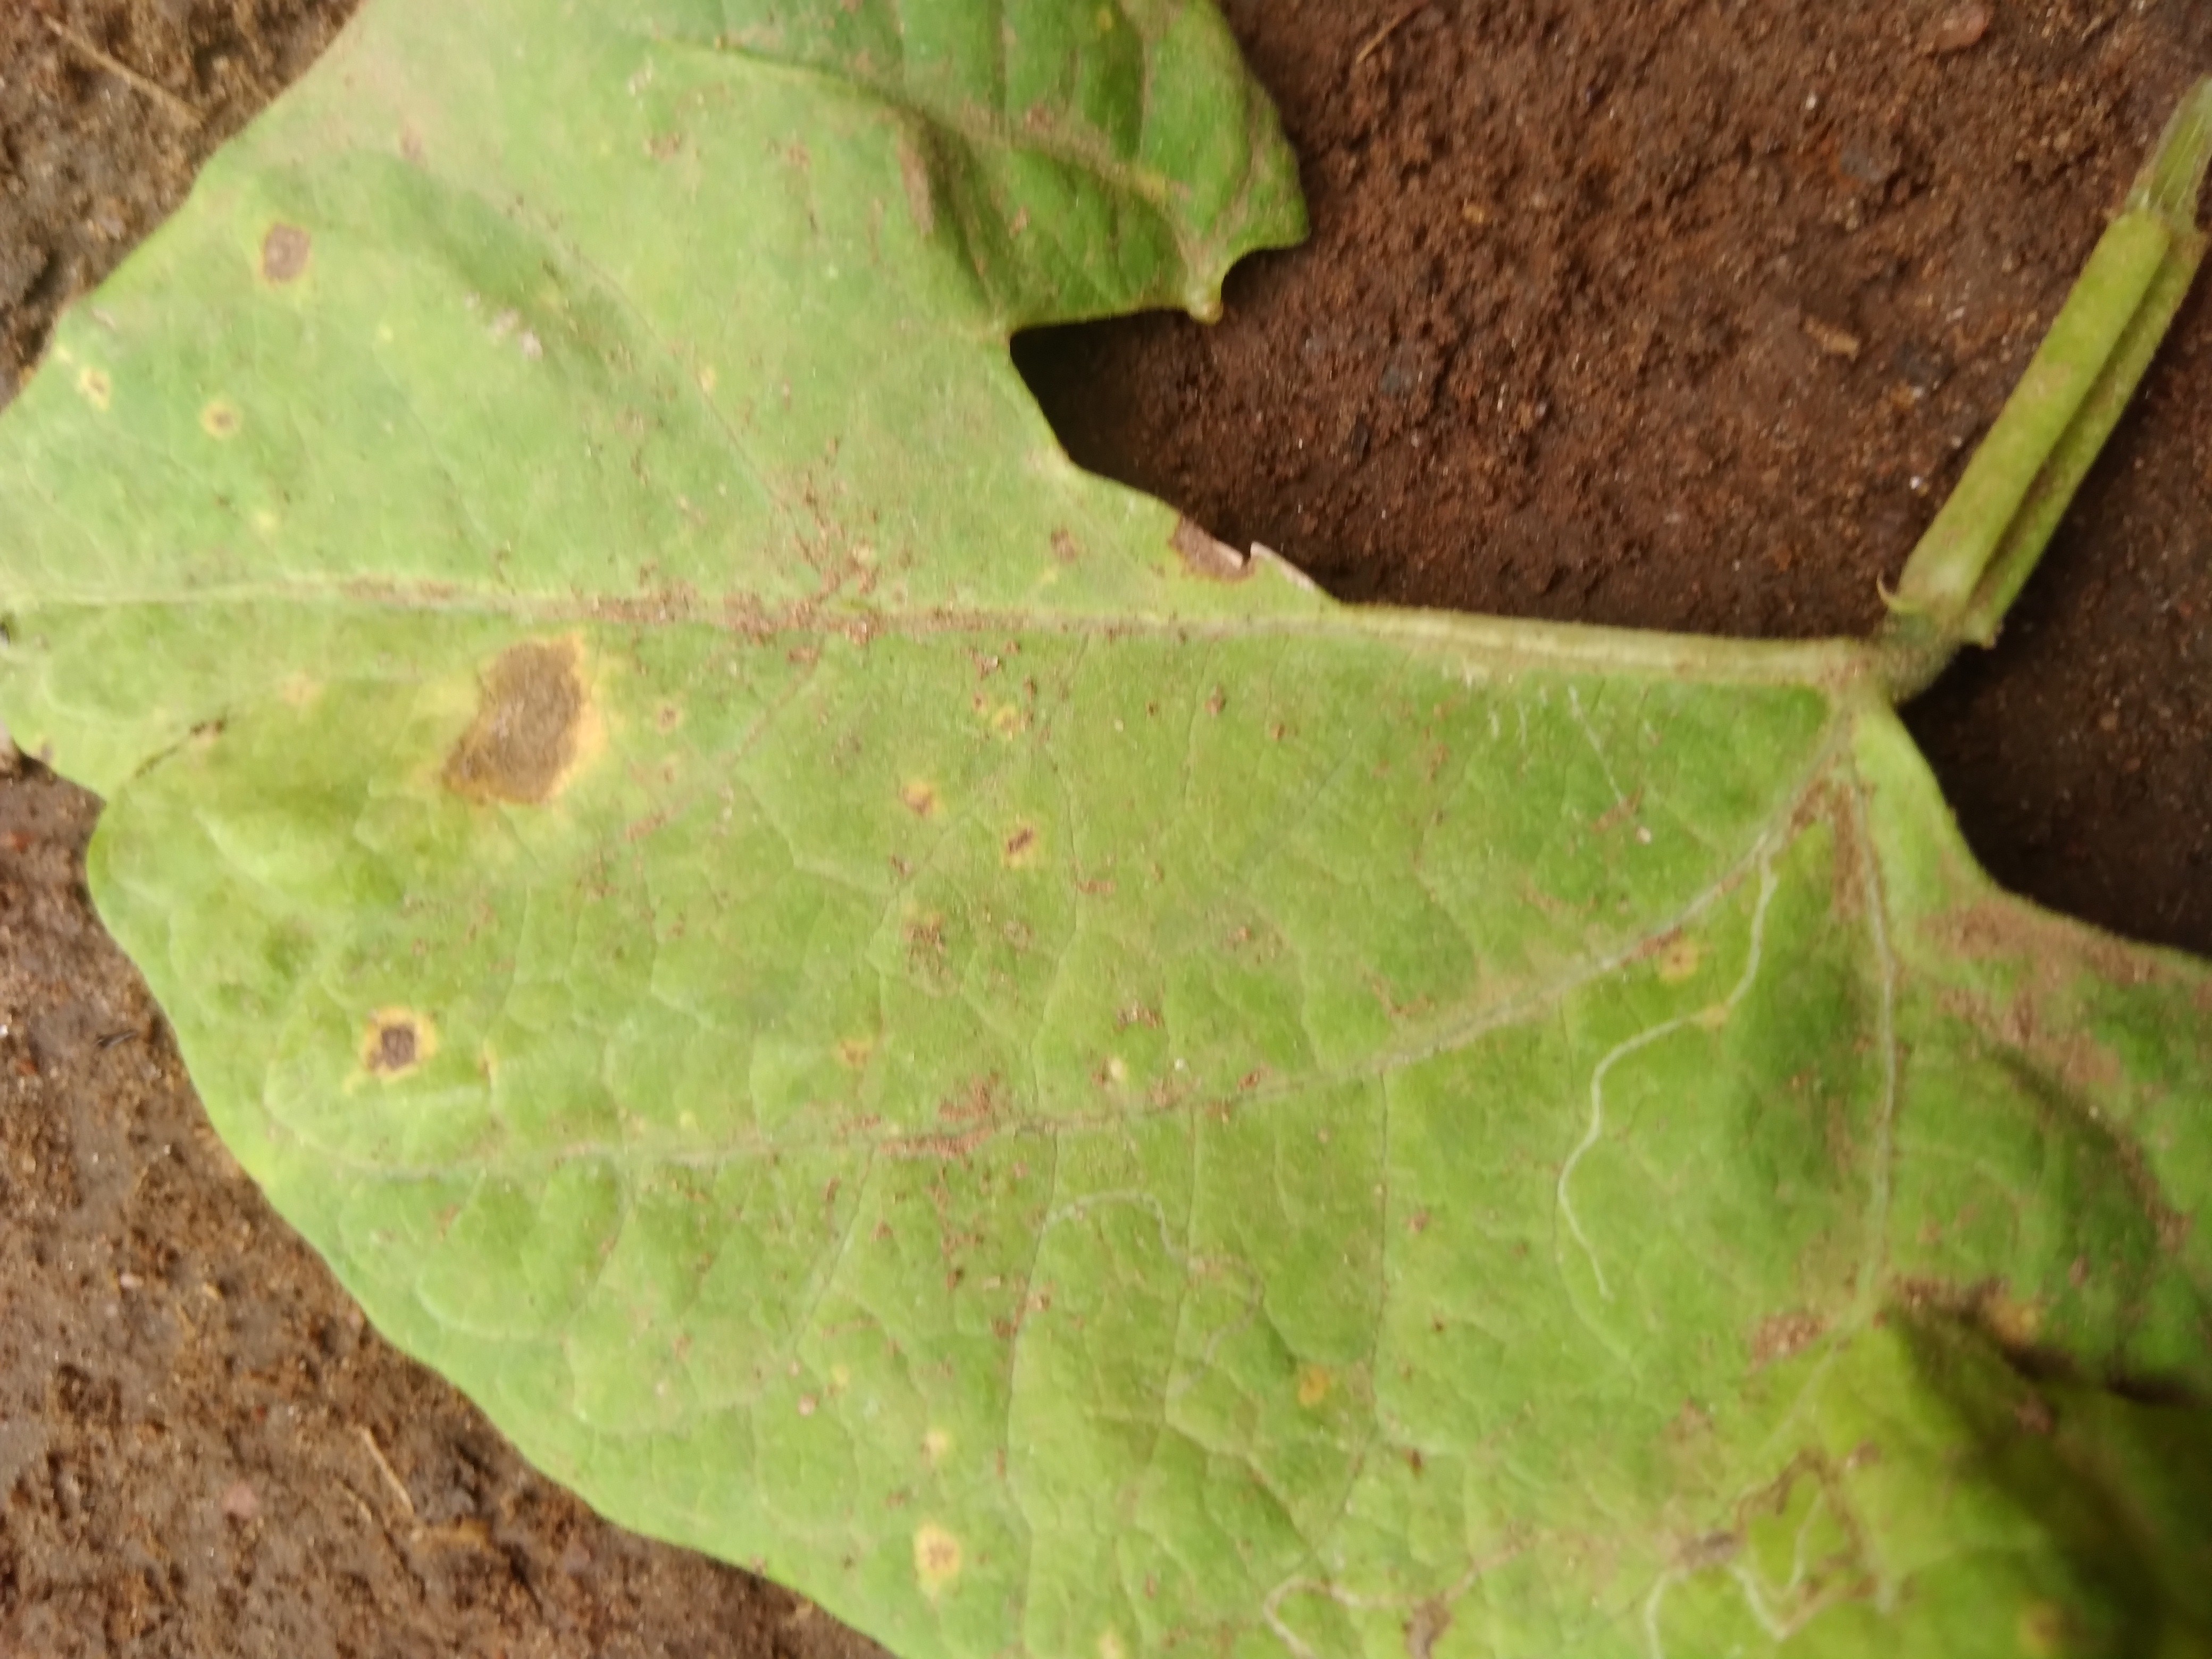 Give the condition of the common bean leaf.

rust
